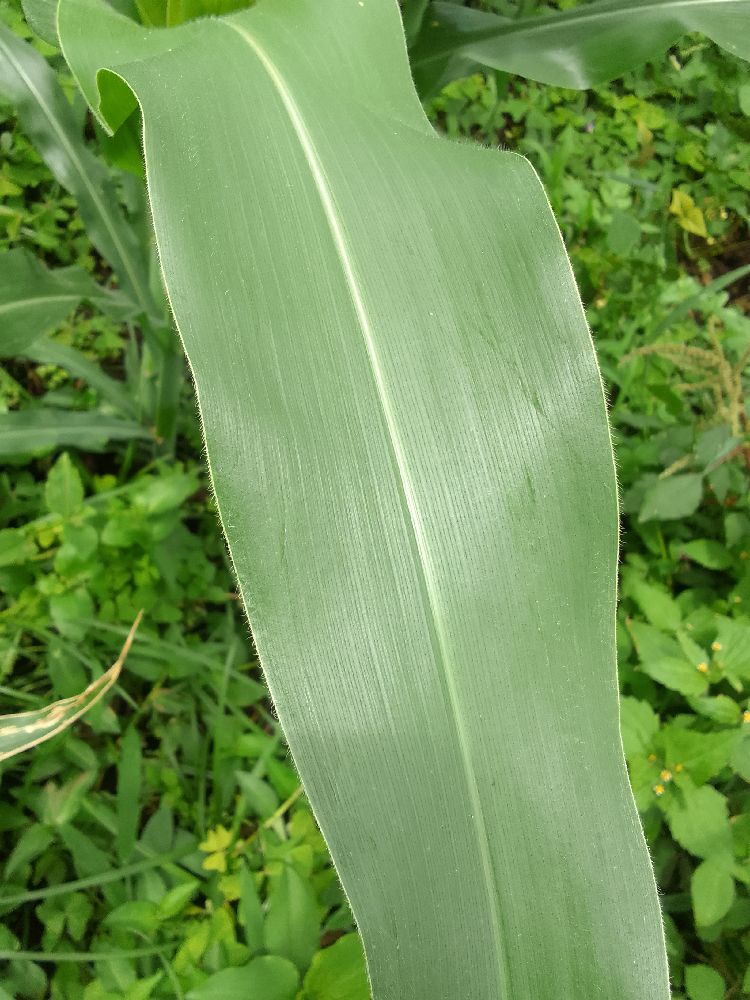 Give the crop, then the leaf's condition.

maize, healthy
